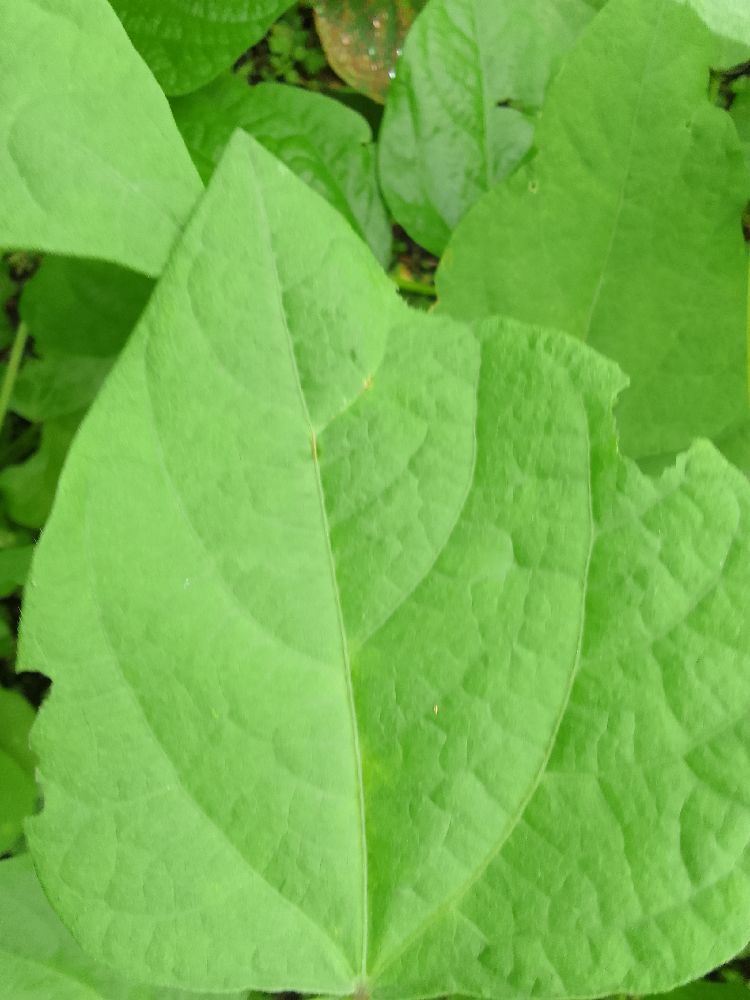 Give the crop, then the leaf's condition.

common bean, healthy
